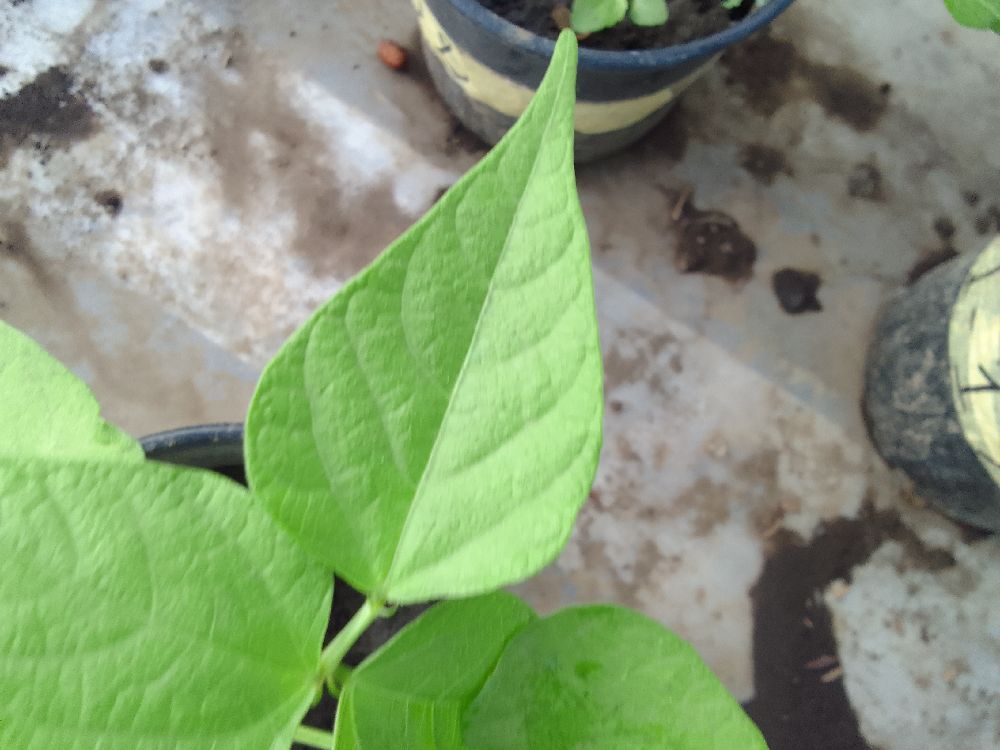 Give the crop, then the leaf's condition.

common bean, healthy
